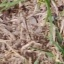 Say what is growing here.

grass
